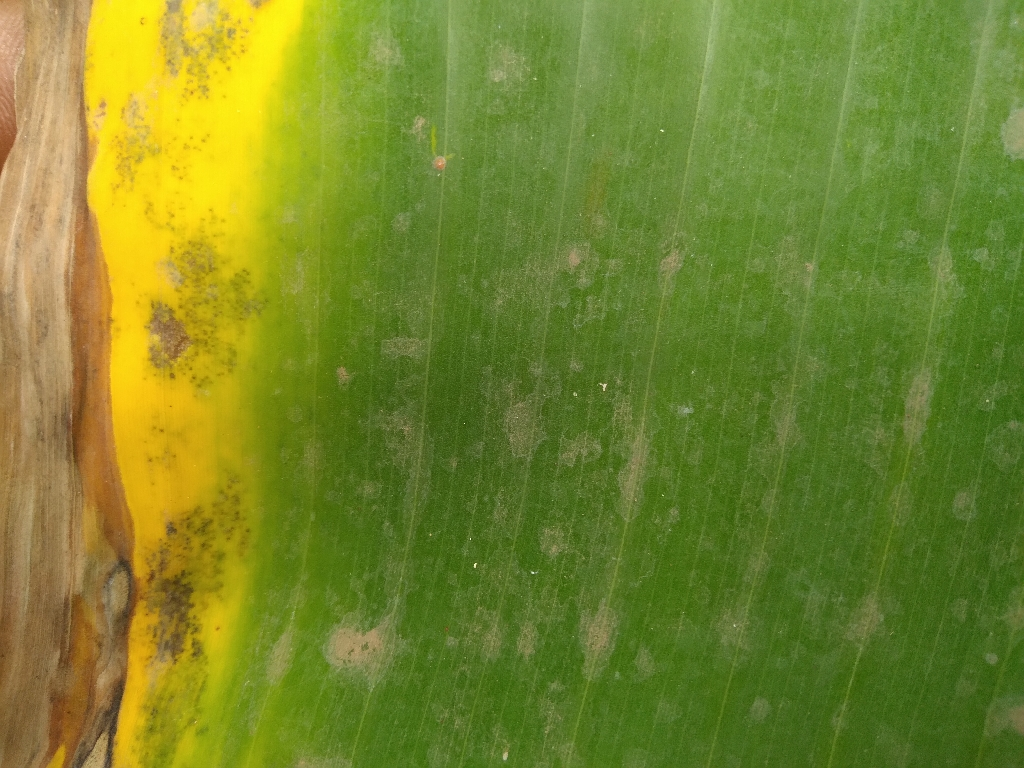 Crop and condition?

banana, black sigatoka
